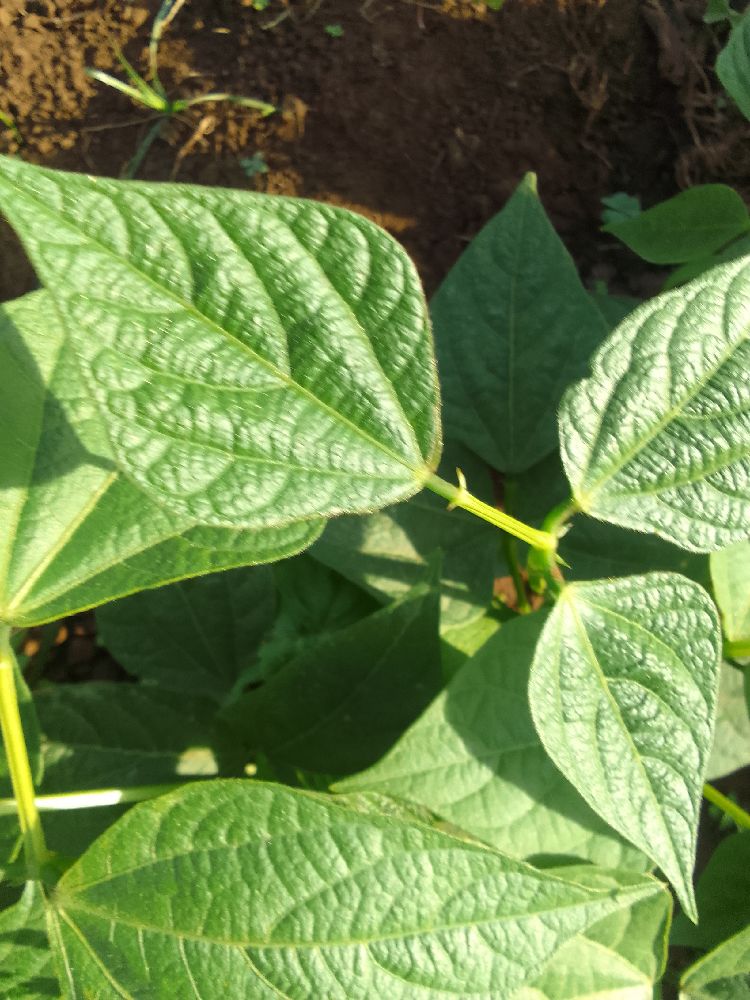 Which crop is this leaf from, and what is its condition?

common bean, healthy
